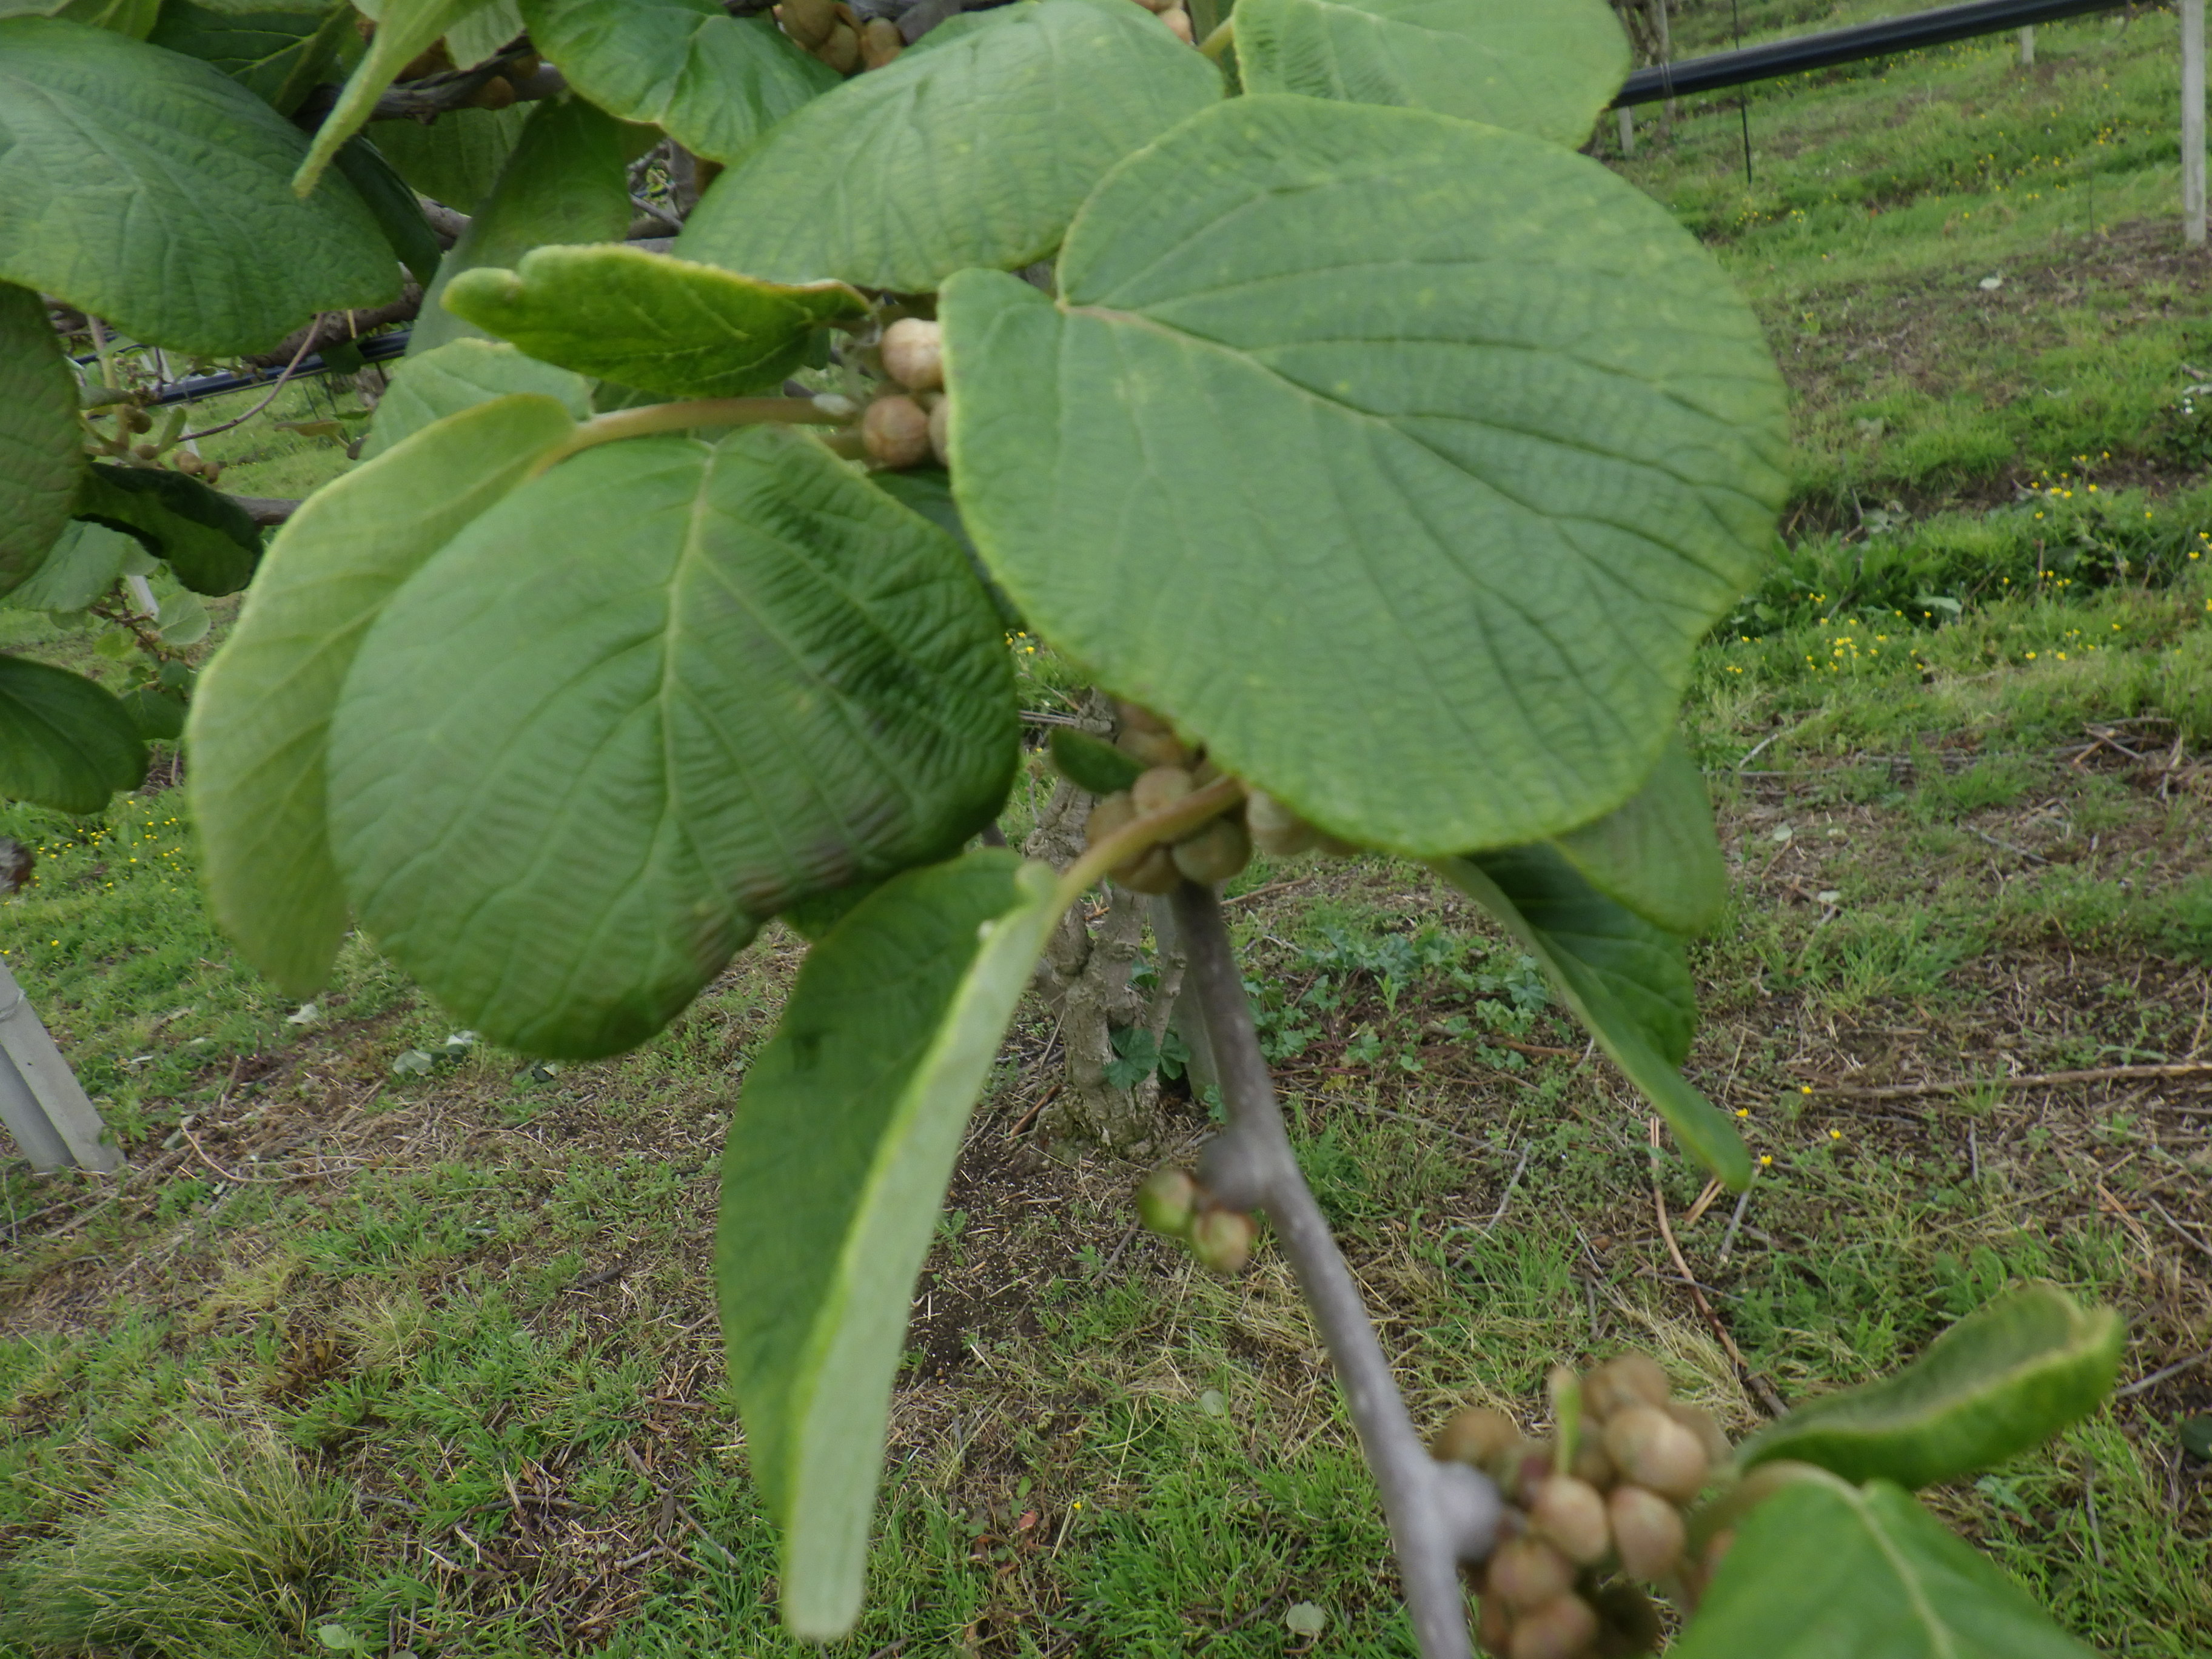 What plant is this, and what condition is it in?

kiwi, healthy
